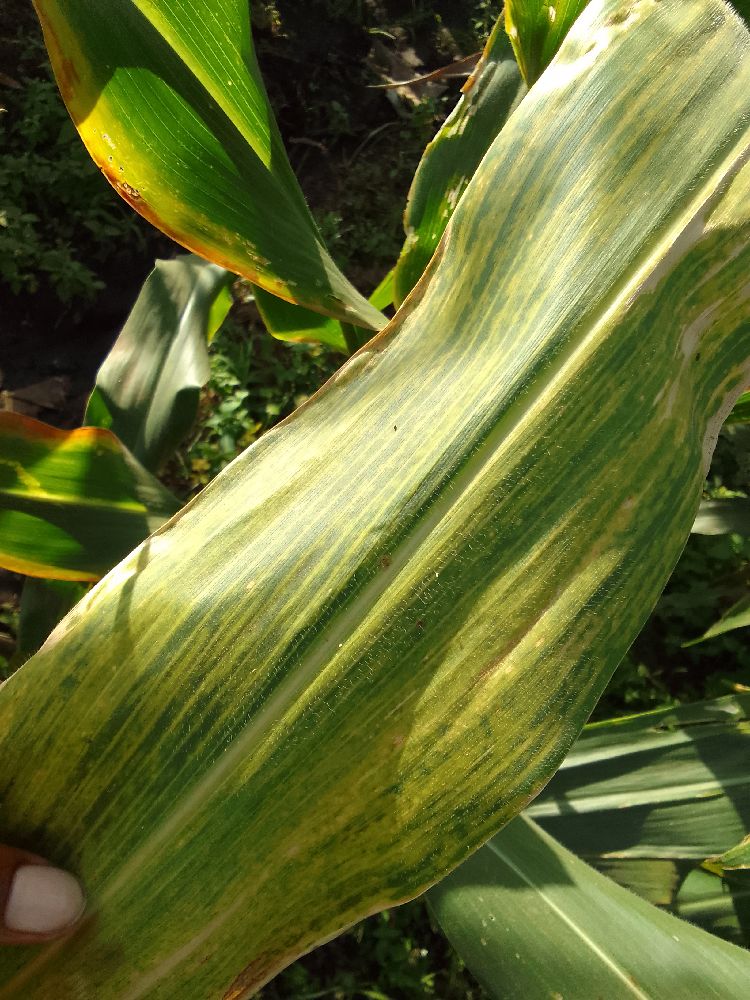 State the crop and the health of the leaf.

maize, maize lethal necrosis
